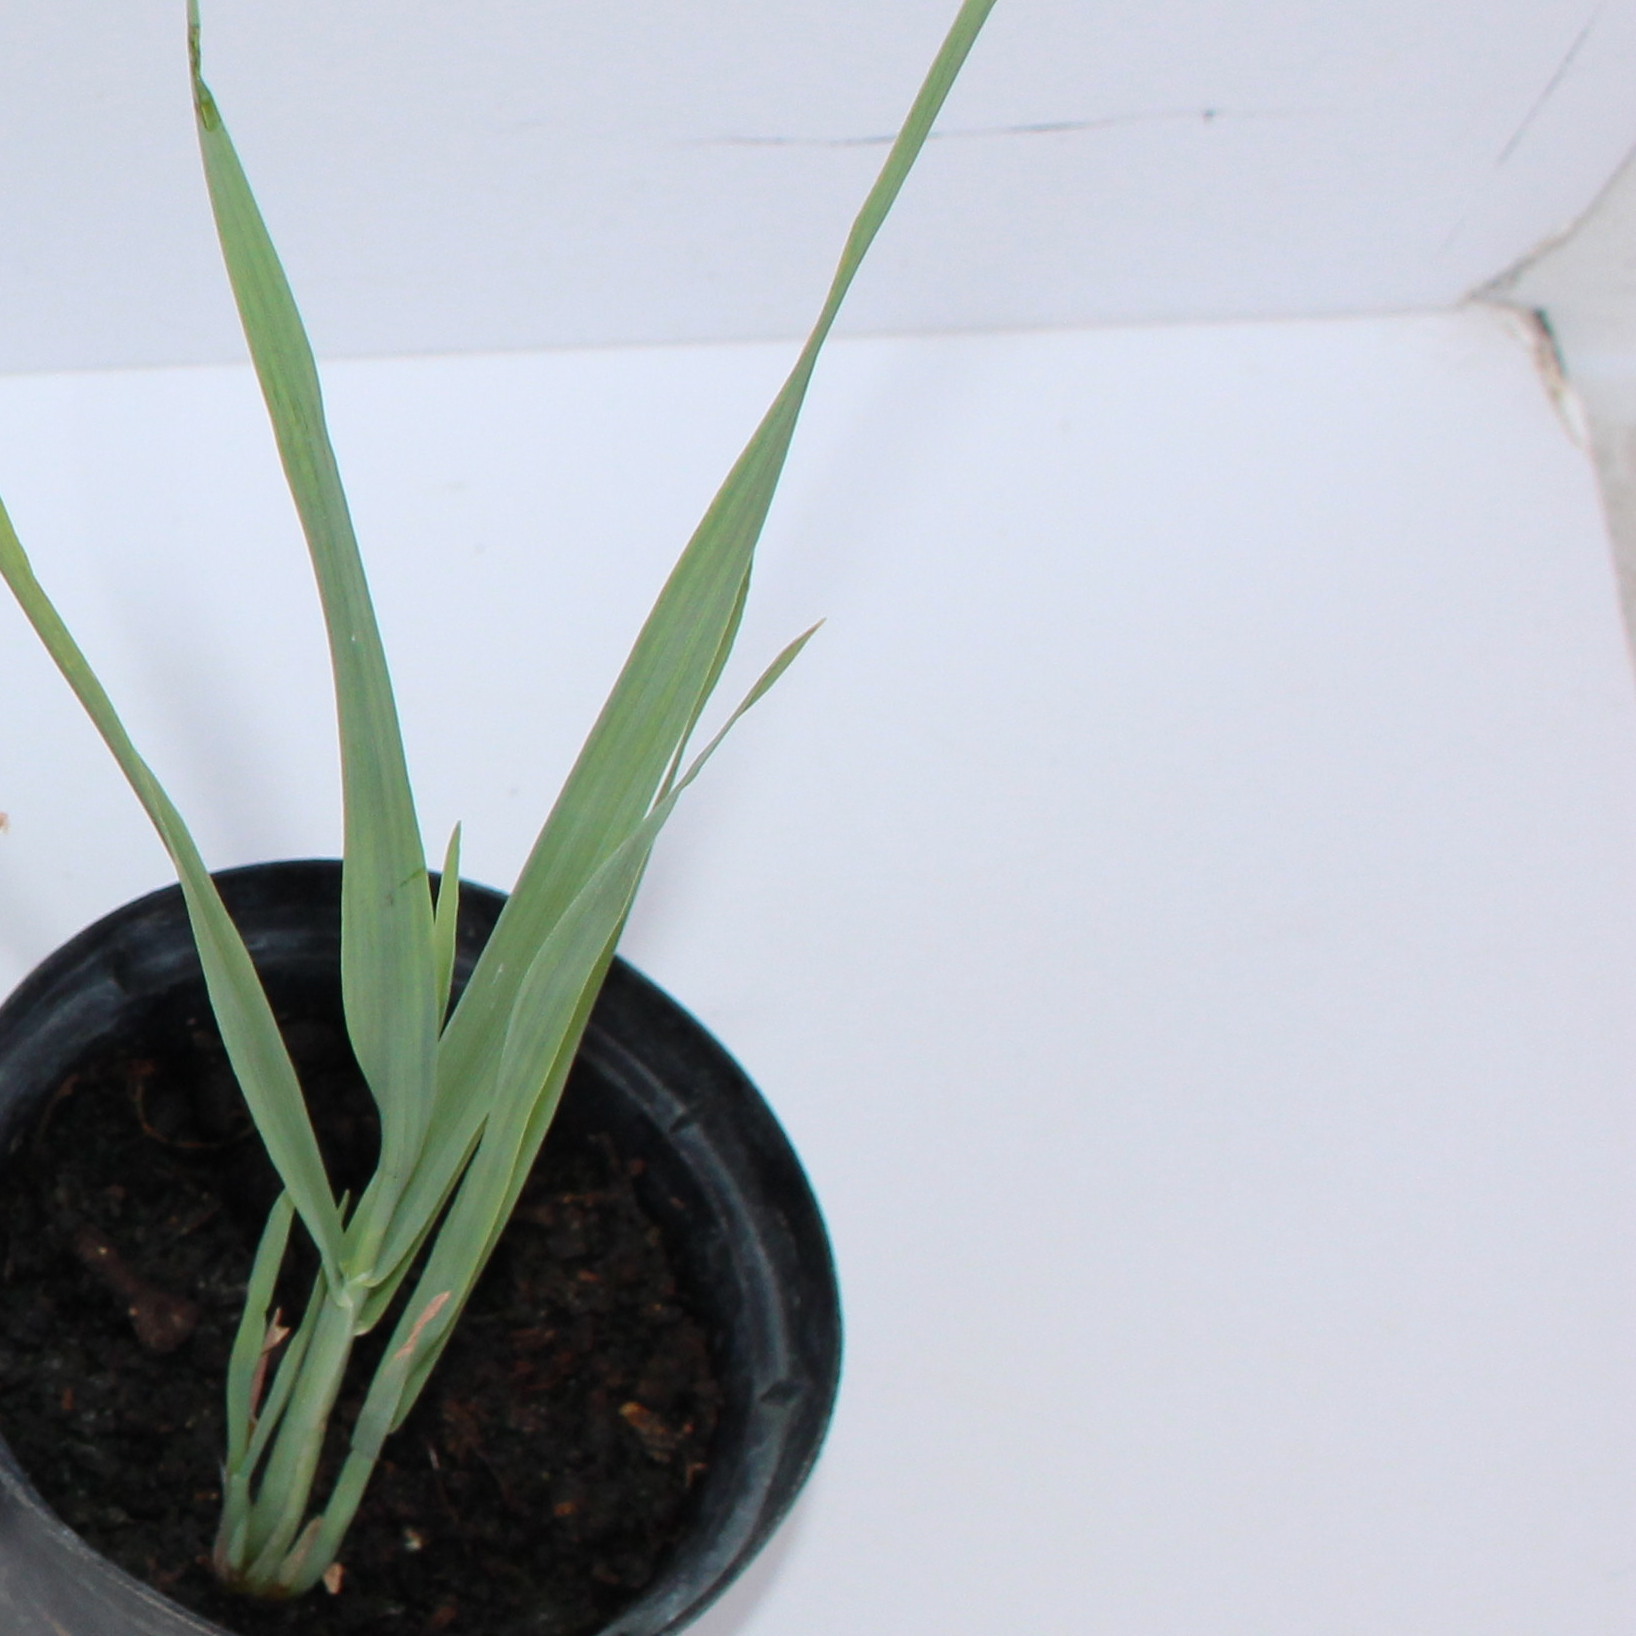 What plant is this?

Avena sterilis
